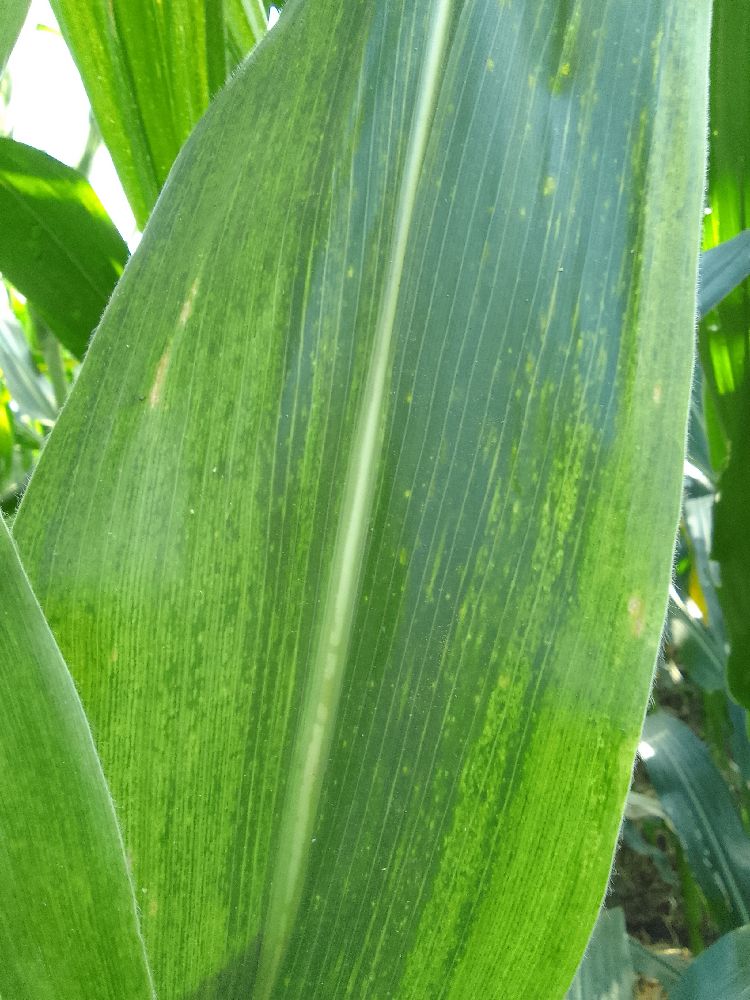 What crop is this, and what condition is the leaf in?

maize, maize lethal necrosis
